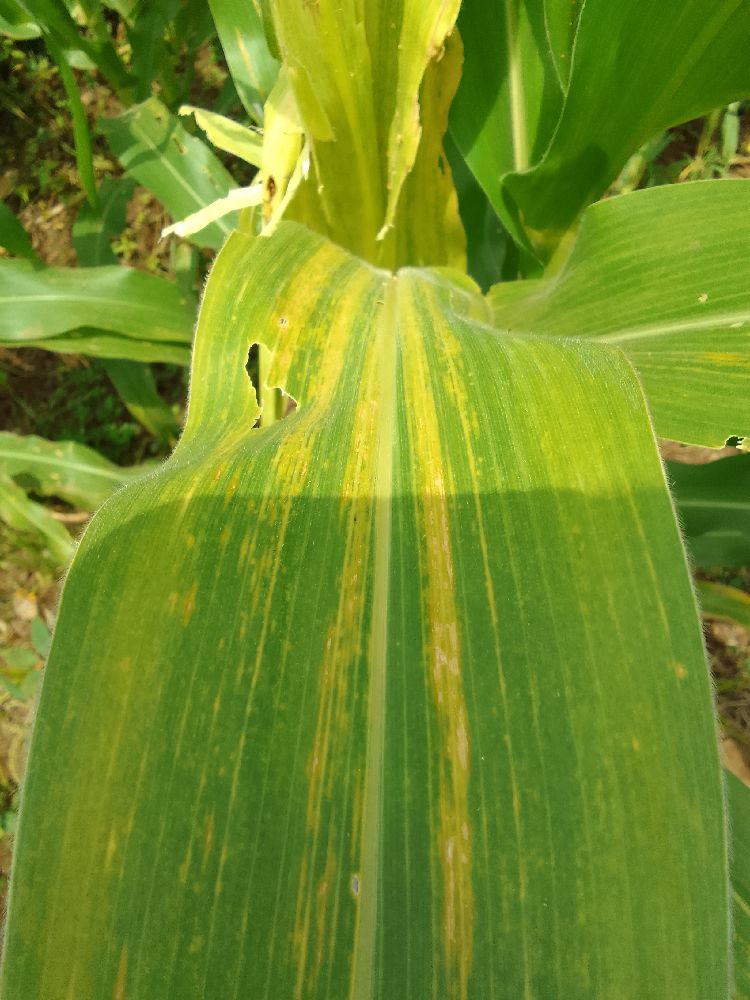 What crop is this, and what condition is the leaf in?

maize, maize lethal necrosis
